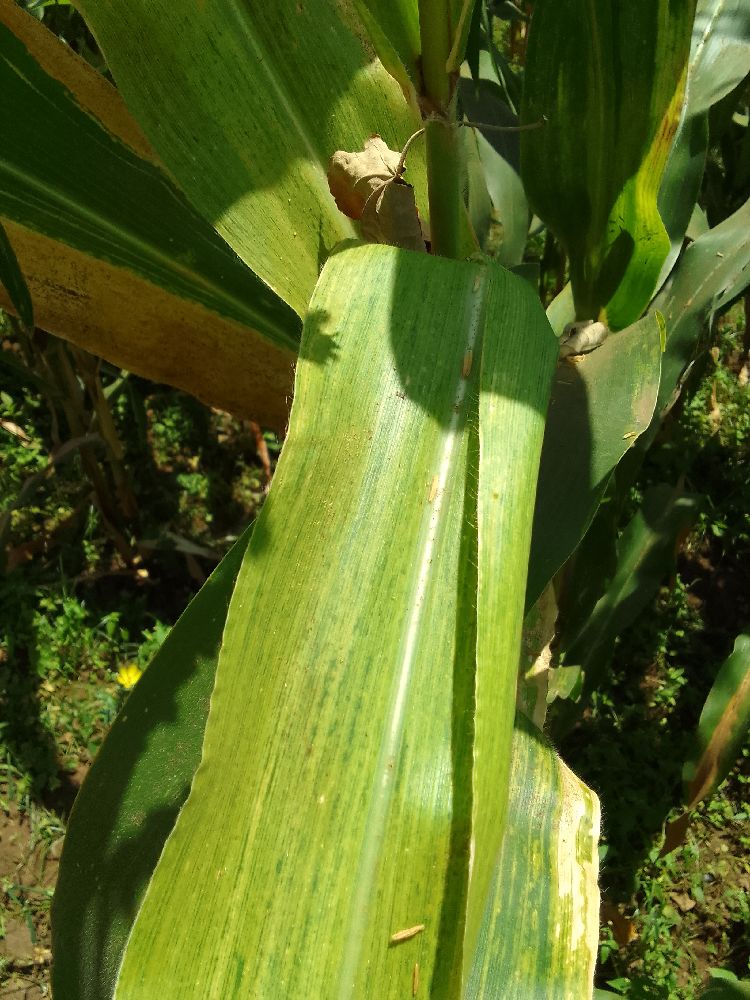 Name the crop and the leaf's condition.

maize, maize lethal necrosis
